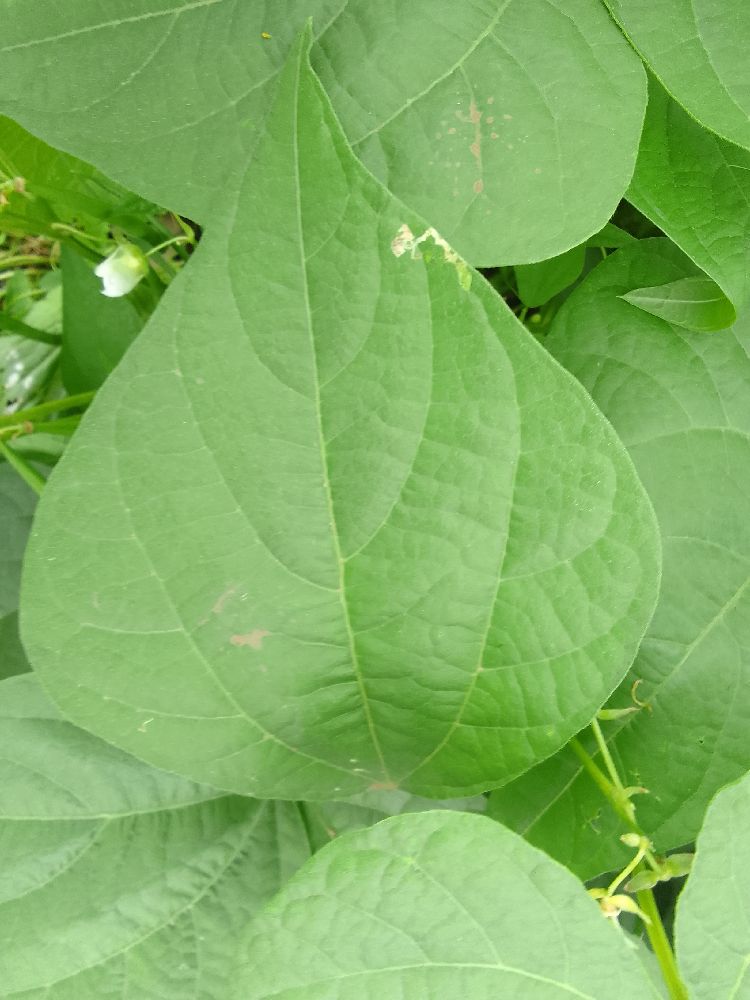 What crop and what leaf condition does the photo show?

common bean, healthy
